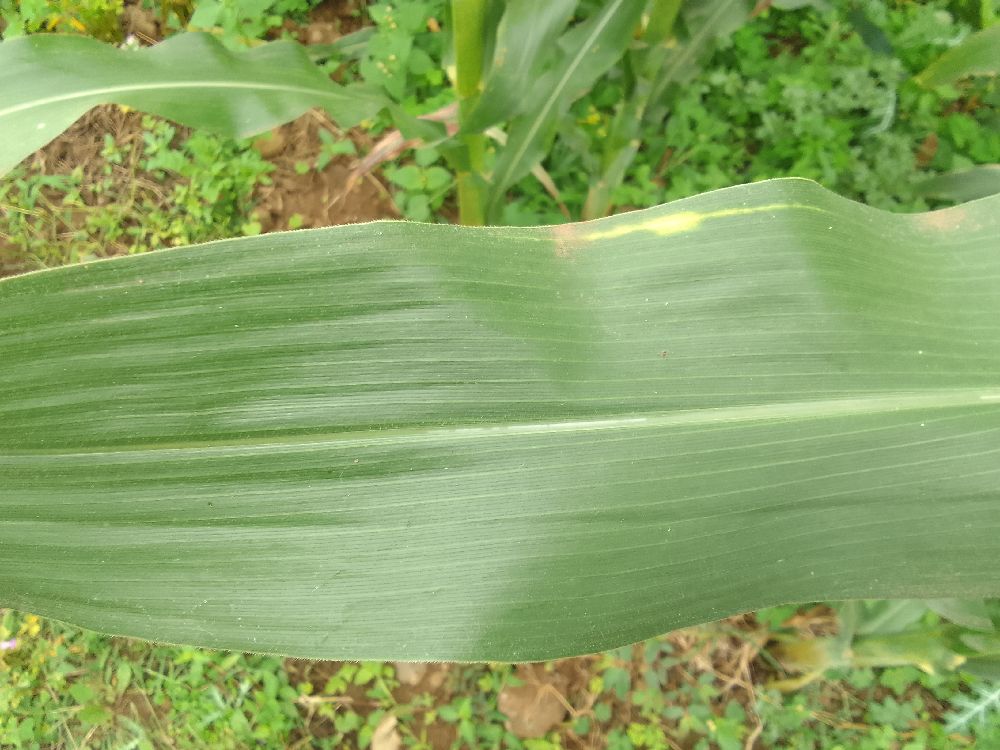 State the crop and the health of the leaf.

maize, healthy
